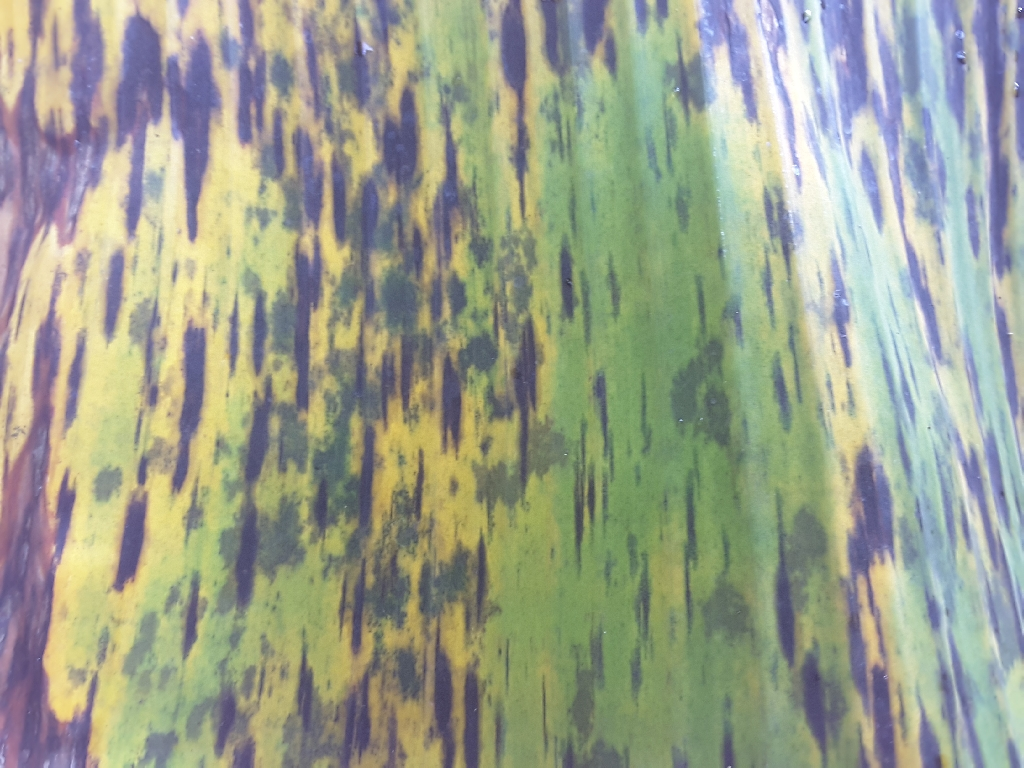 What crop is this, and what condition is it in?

banana, black sigatoka
